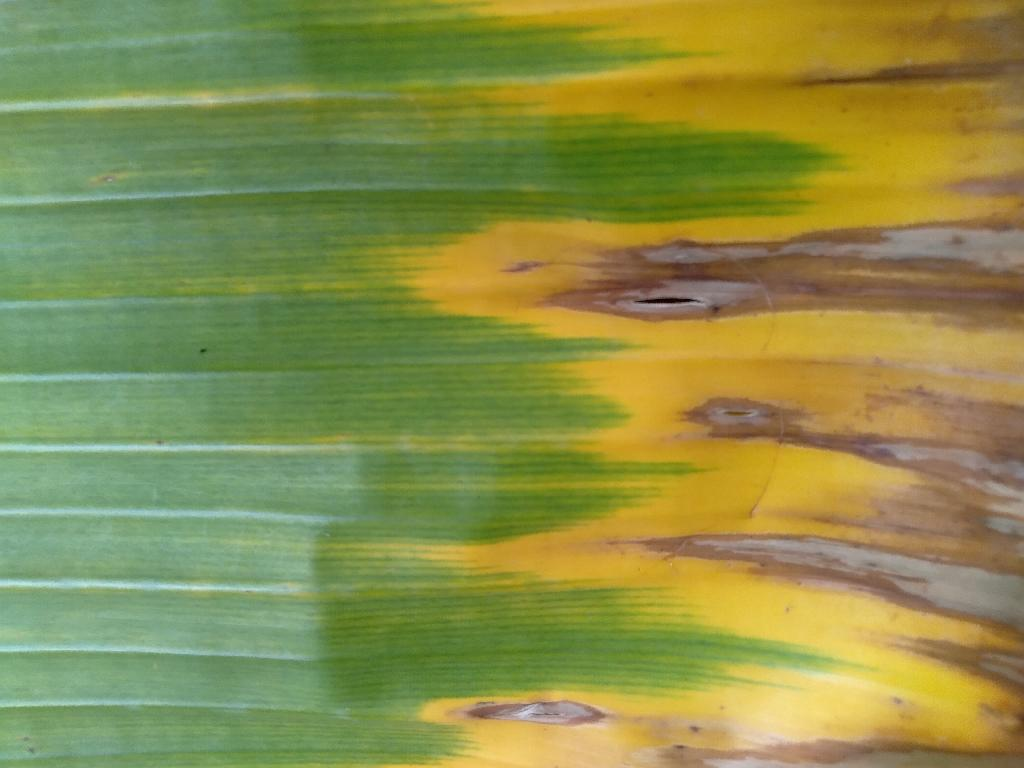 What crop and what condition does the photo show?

banana, fusarium wilt race 1
